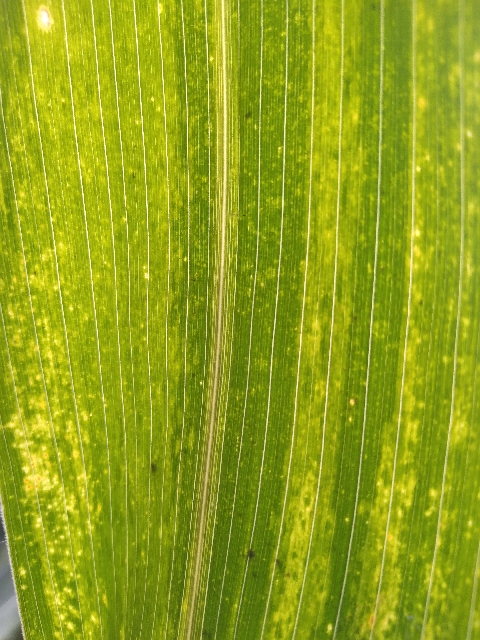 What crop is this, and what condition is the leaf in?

maize, maize lethal necrosis
